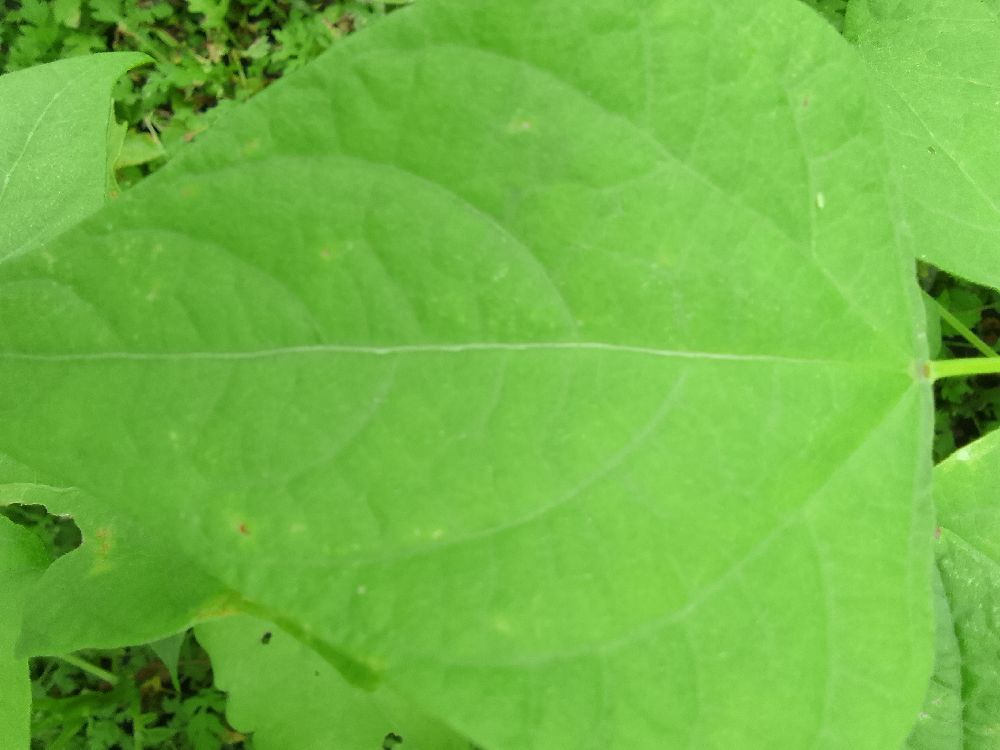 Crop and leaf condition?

common bean, healthy
